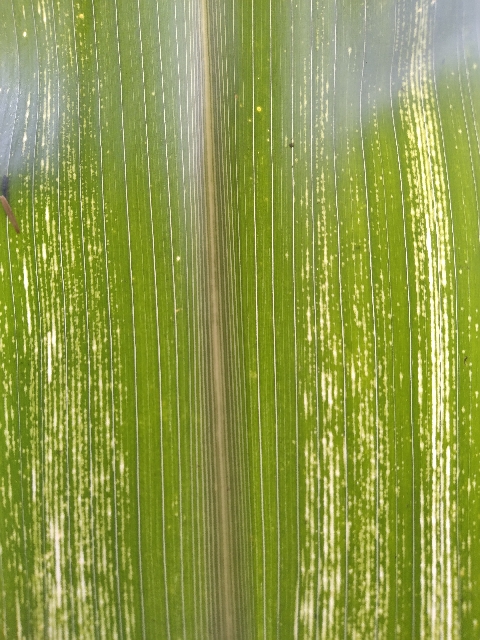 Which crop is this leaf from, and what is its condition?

maize, maize streak virus
